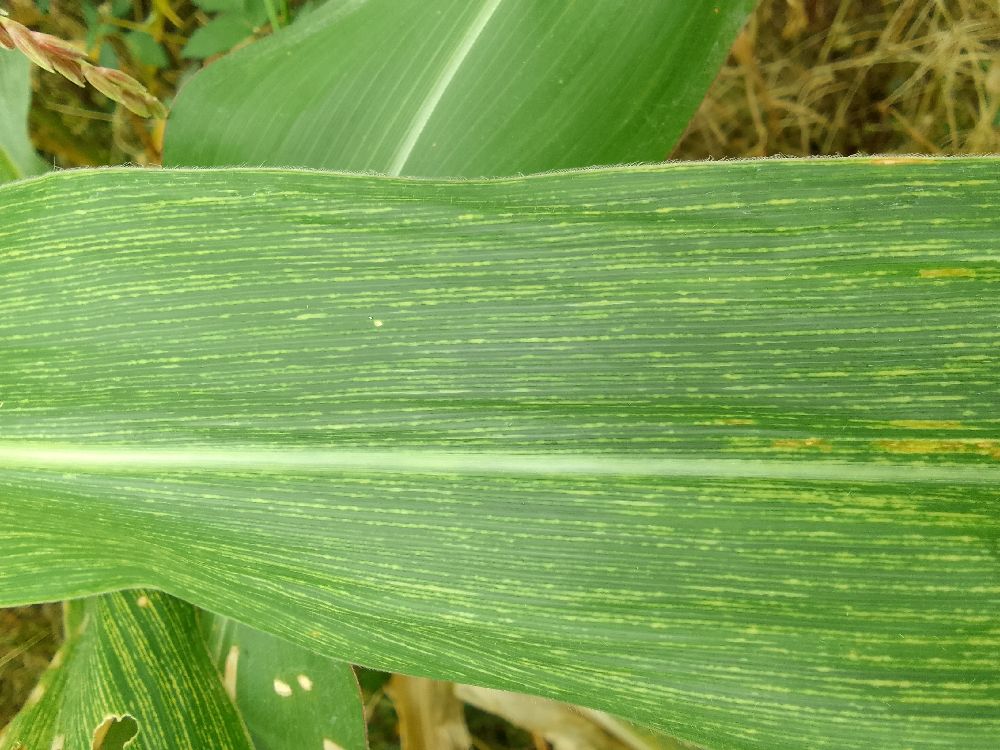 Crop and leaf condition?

maize, maize streak virus
